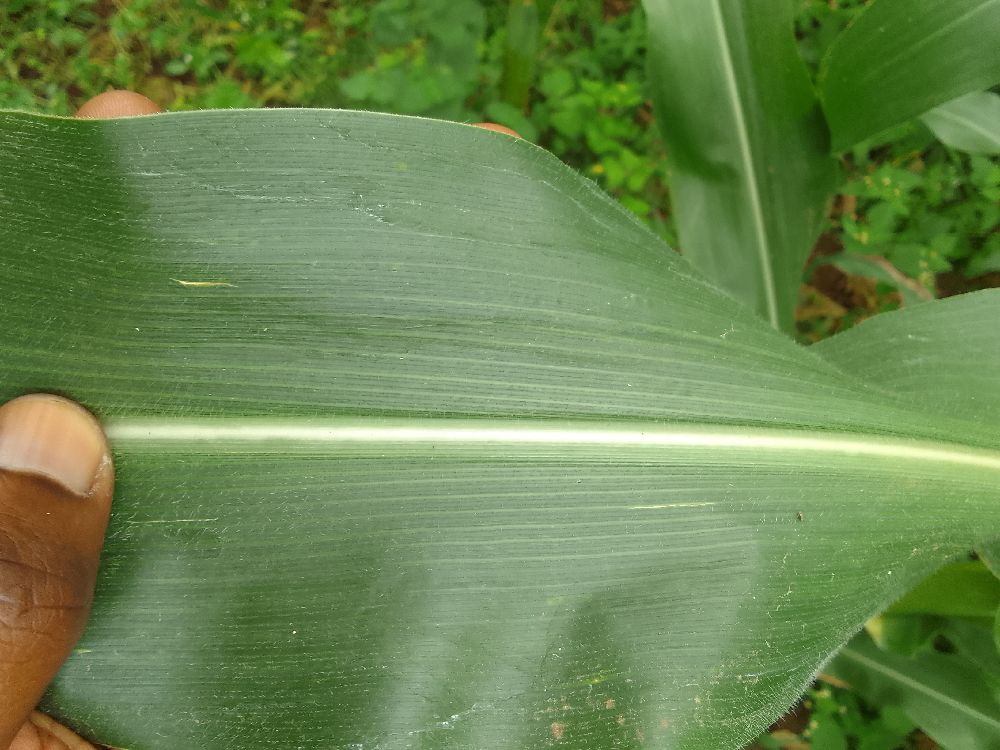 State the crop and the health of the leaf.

maize, healthy
